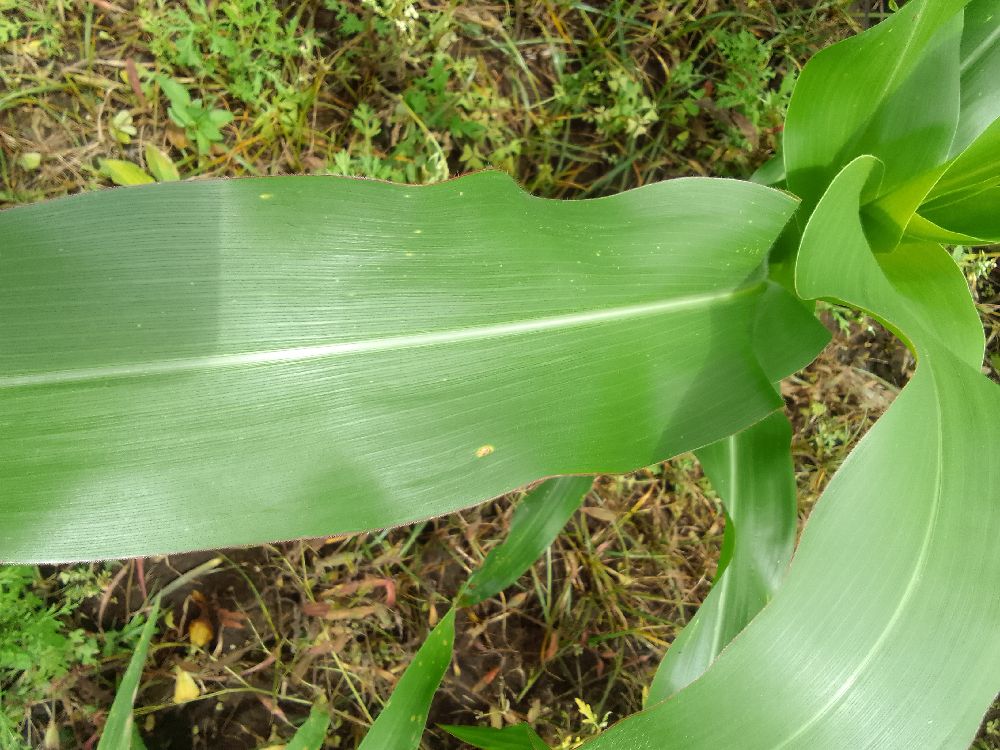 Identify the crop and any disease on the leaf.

maize, healthy
